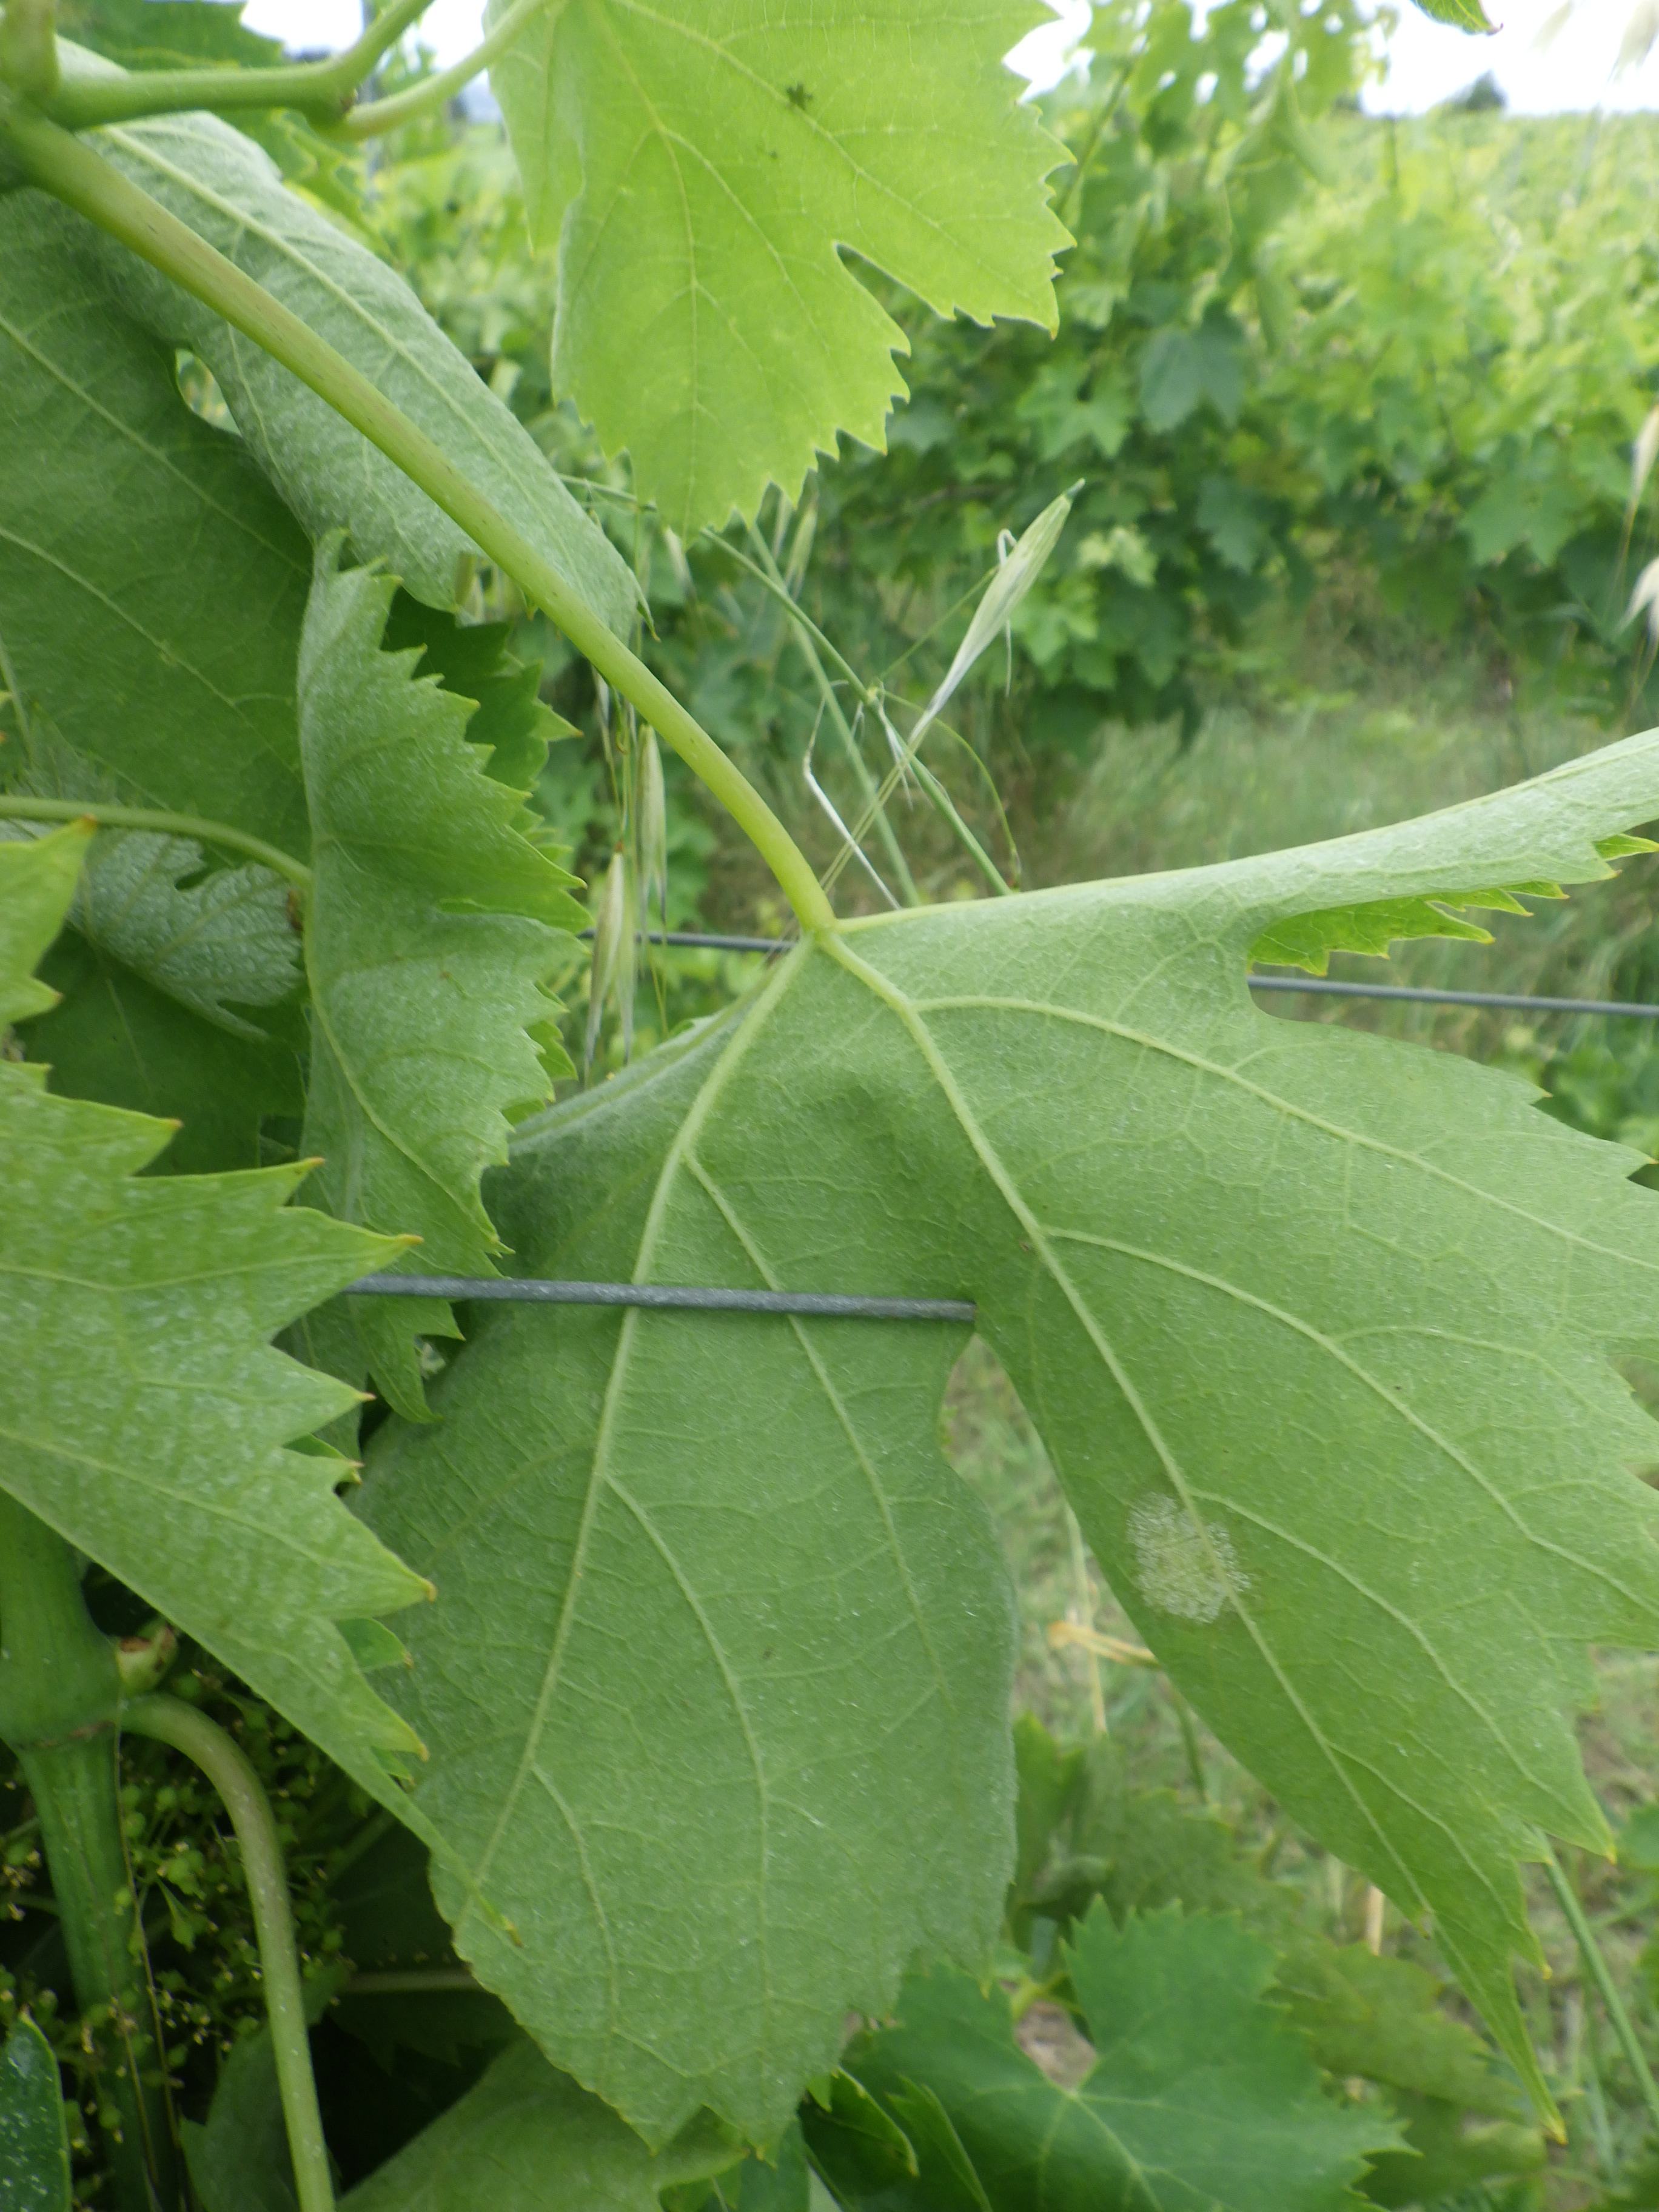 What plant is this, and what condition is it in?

grapevine, downy mildew, mechanical damage
